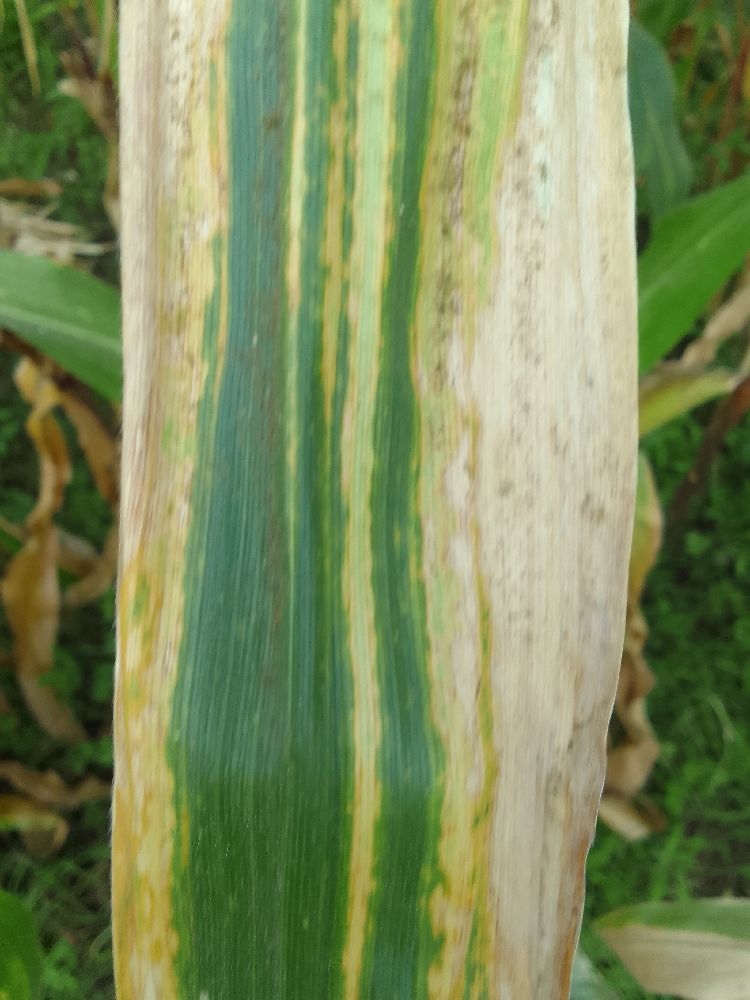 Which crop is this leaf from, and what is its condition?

maize, maize lethal necrosis
